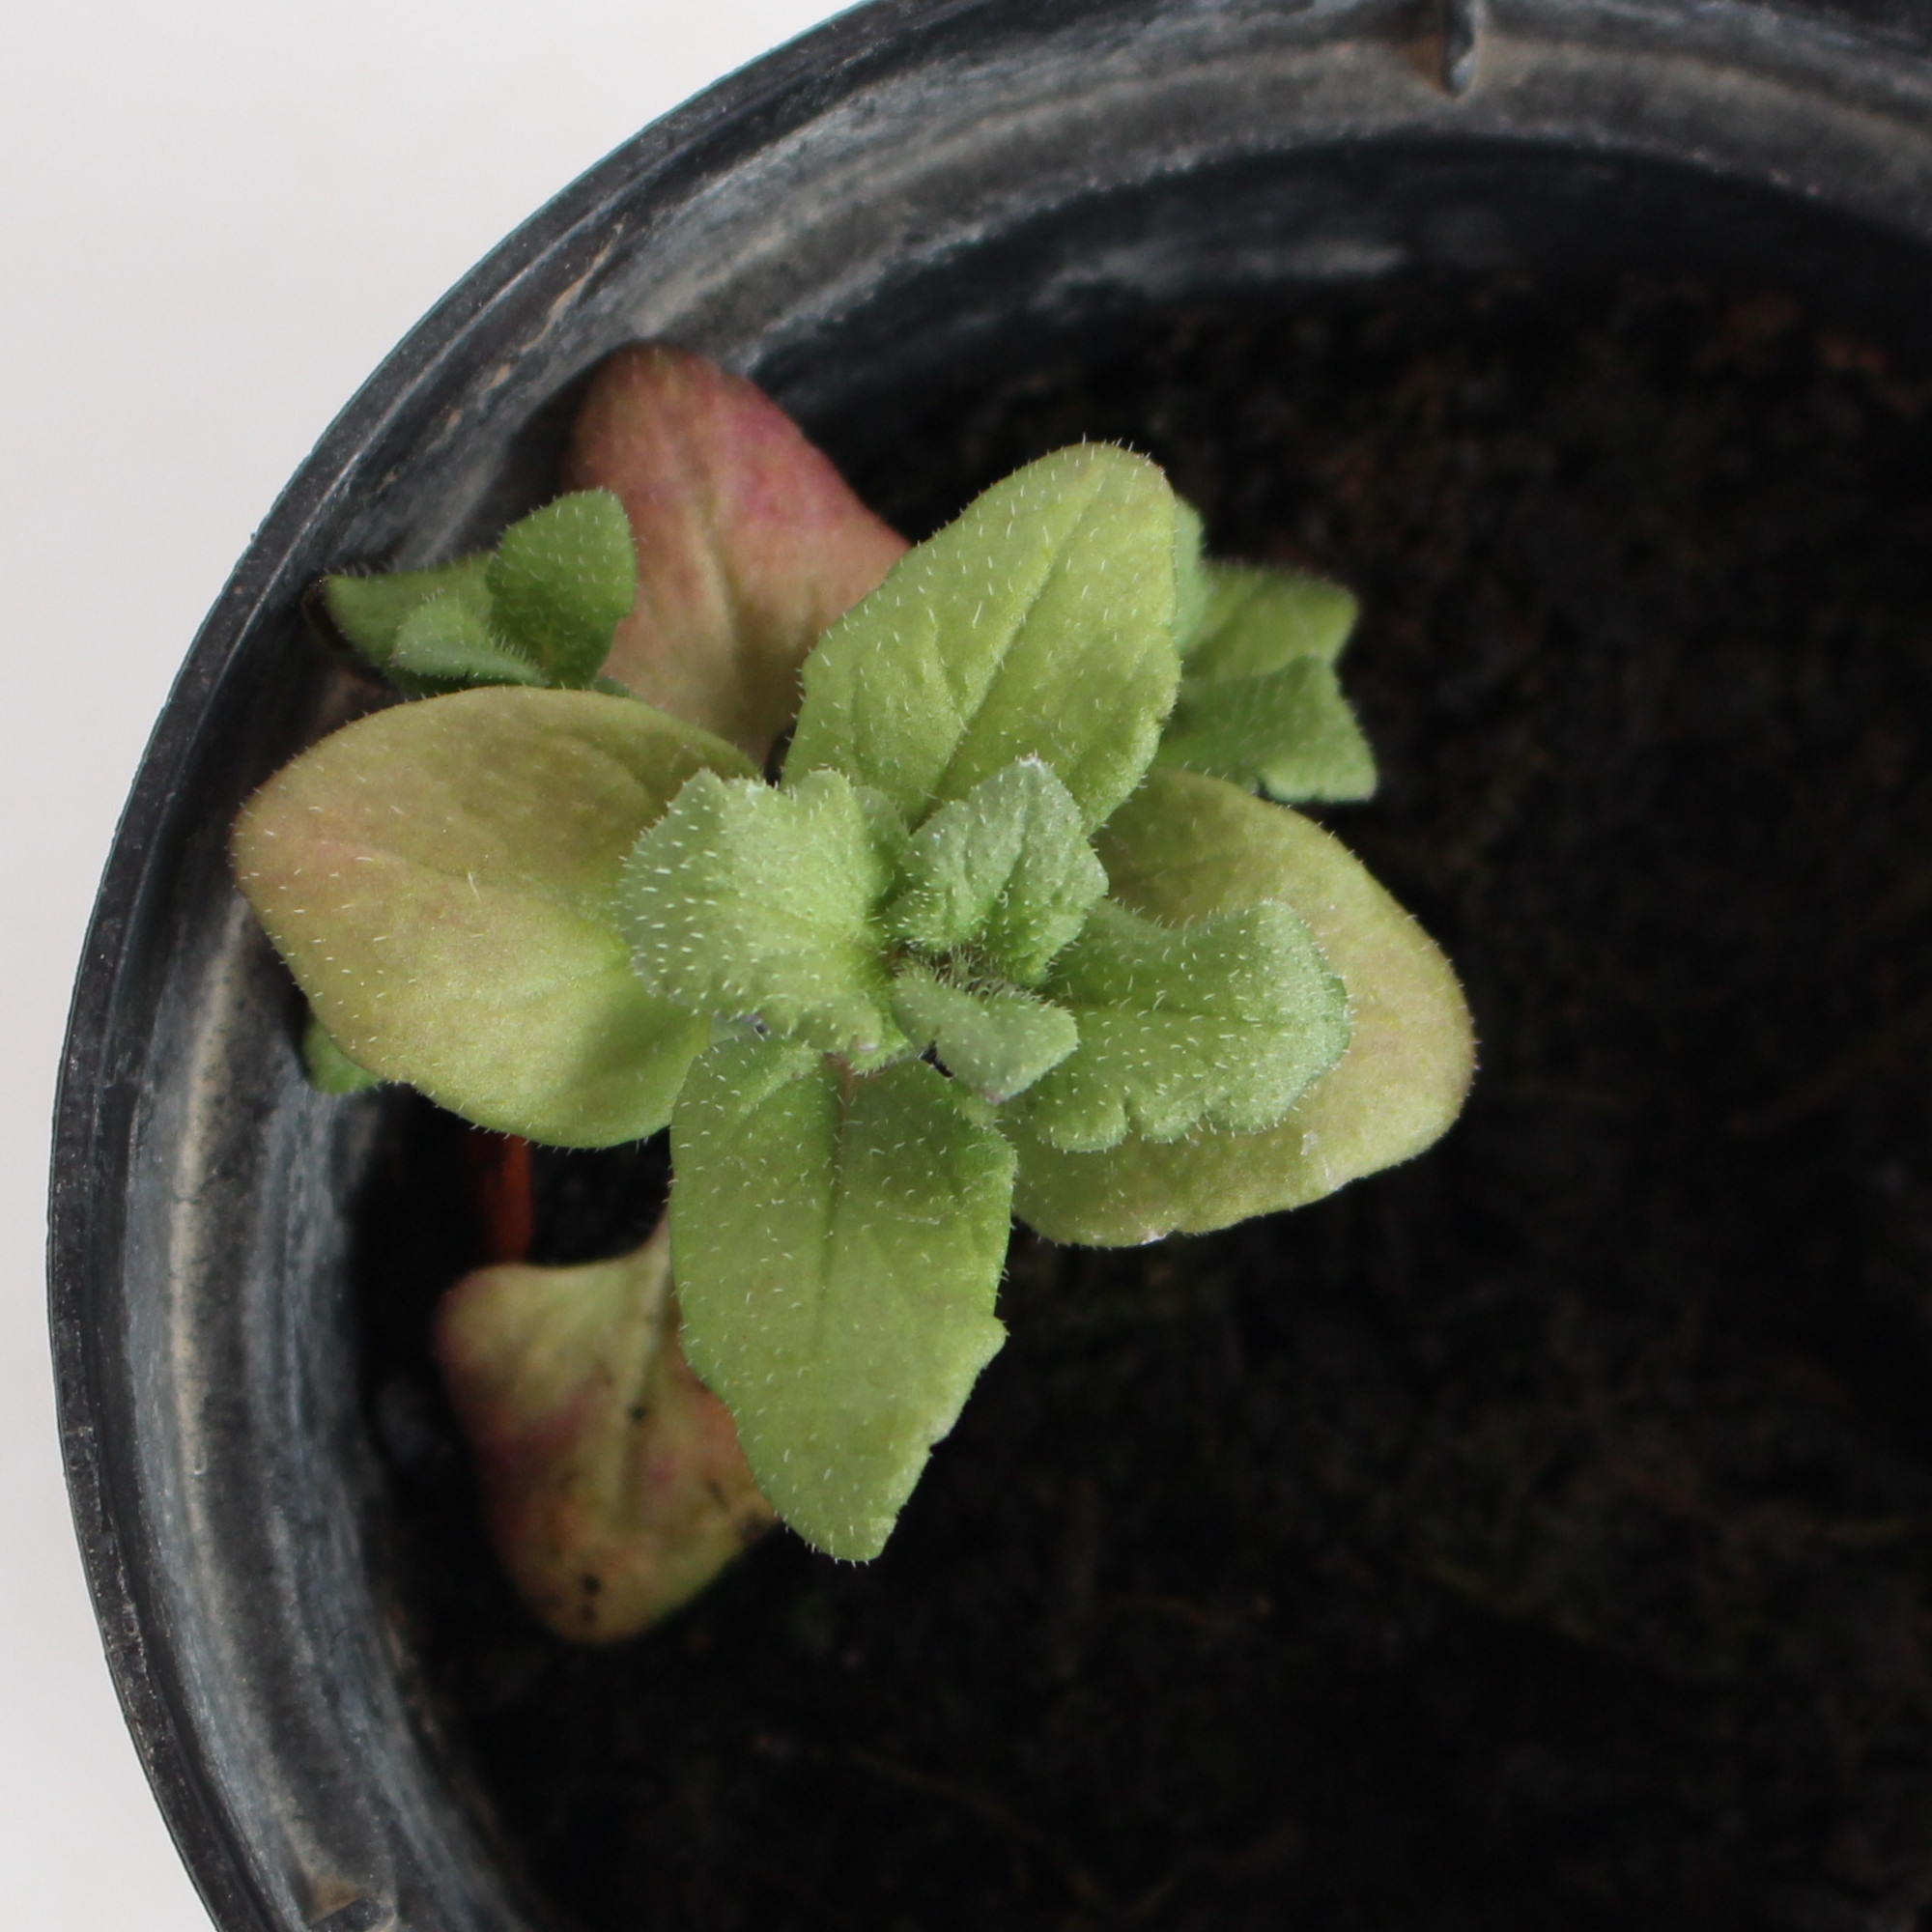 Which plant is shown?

Veronica persica
